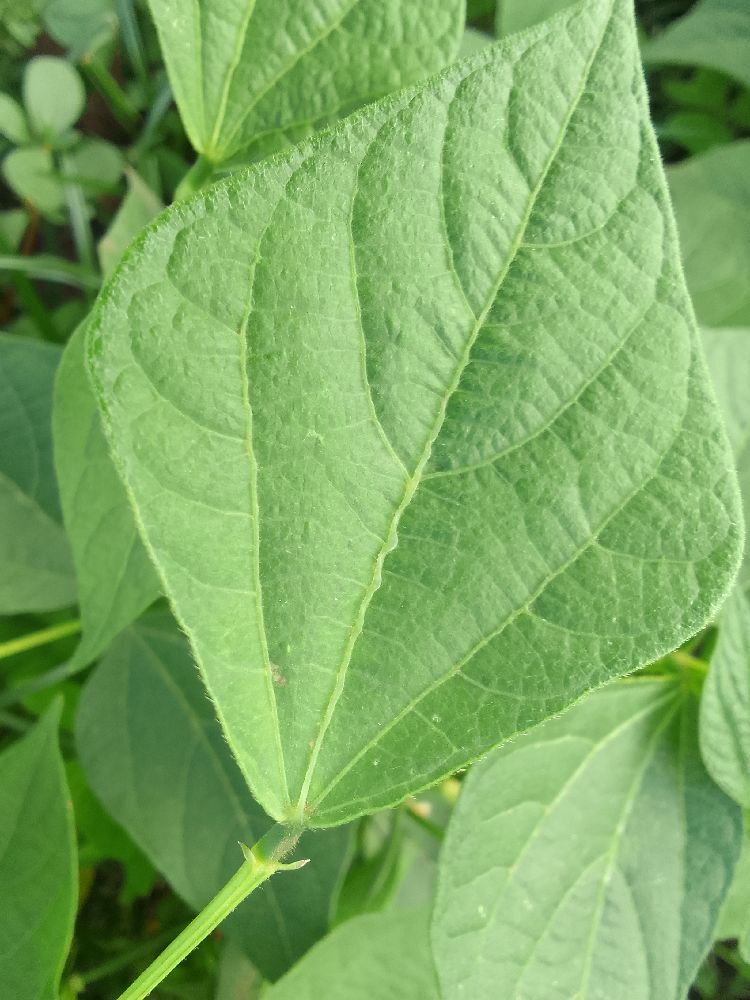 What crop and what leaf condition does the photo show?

common bean, healthy
